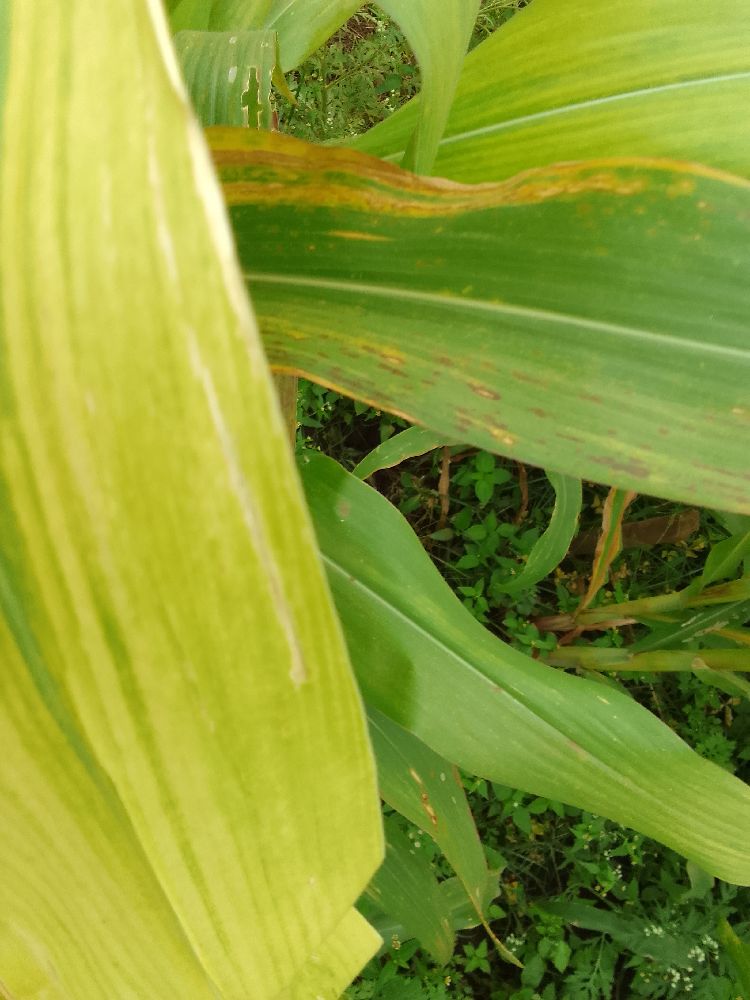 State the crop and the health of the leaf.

maize, maize lethal necrosis
